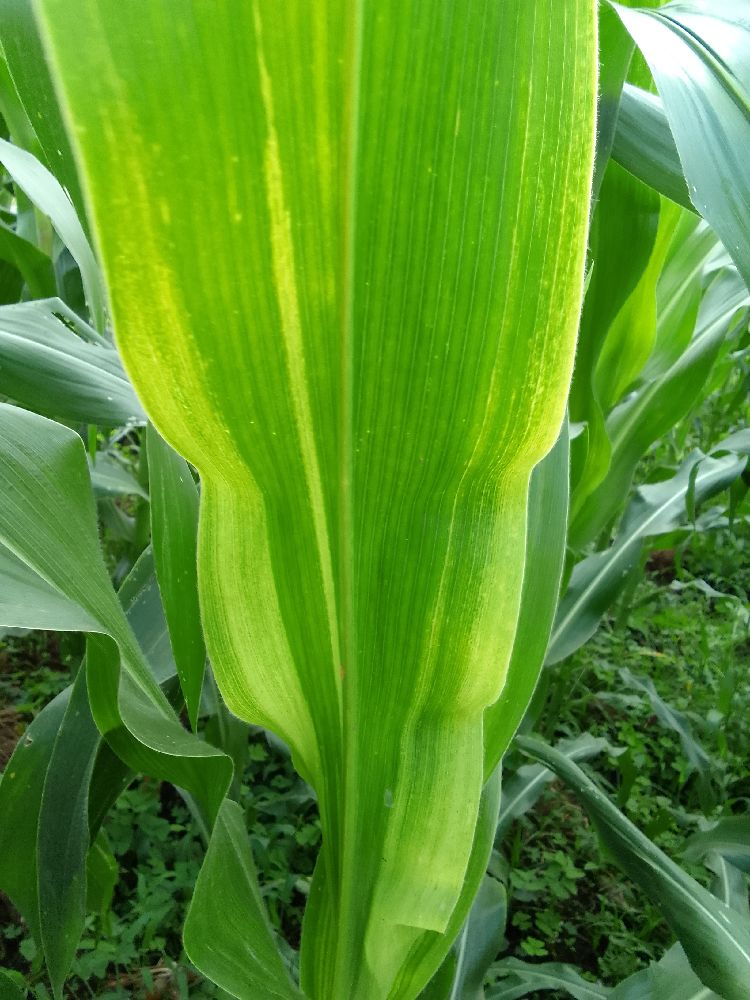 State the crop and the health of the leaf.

maize, maize lethal necrosis
